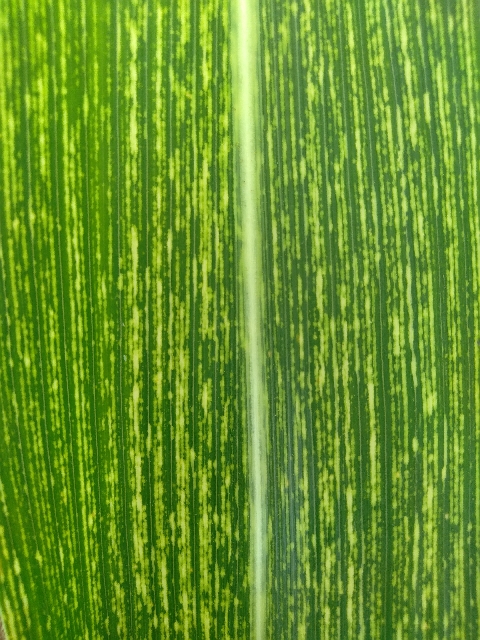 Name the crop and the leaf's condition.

maize, maize streak virus
